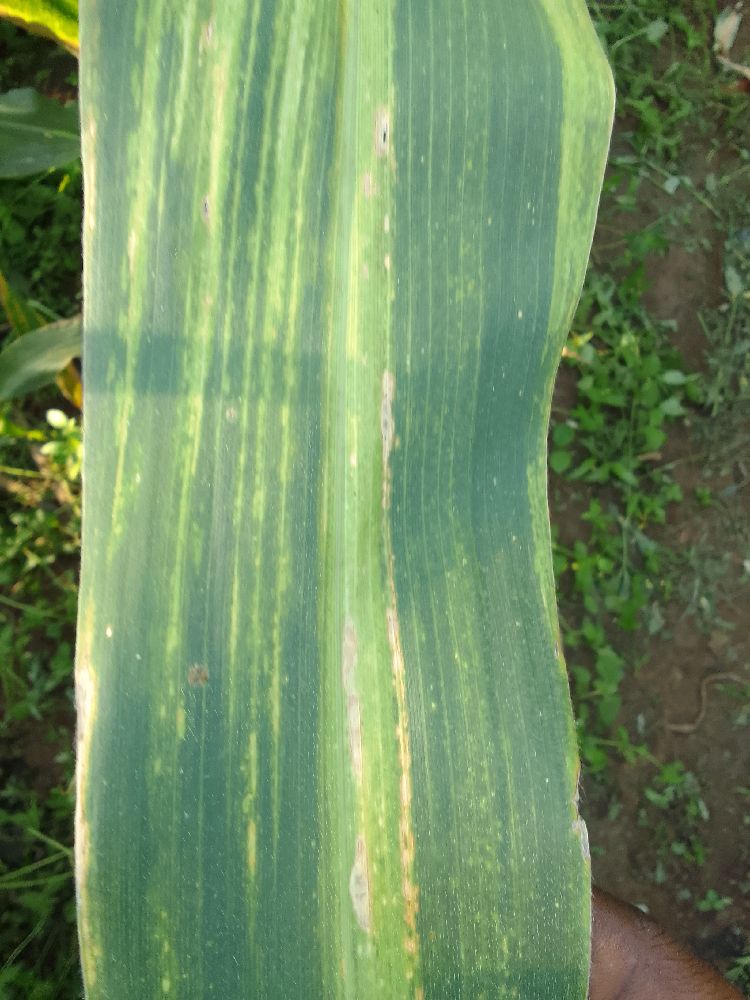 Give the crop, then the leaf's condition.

maize, maize lethal necrosis
